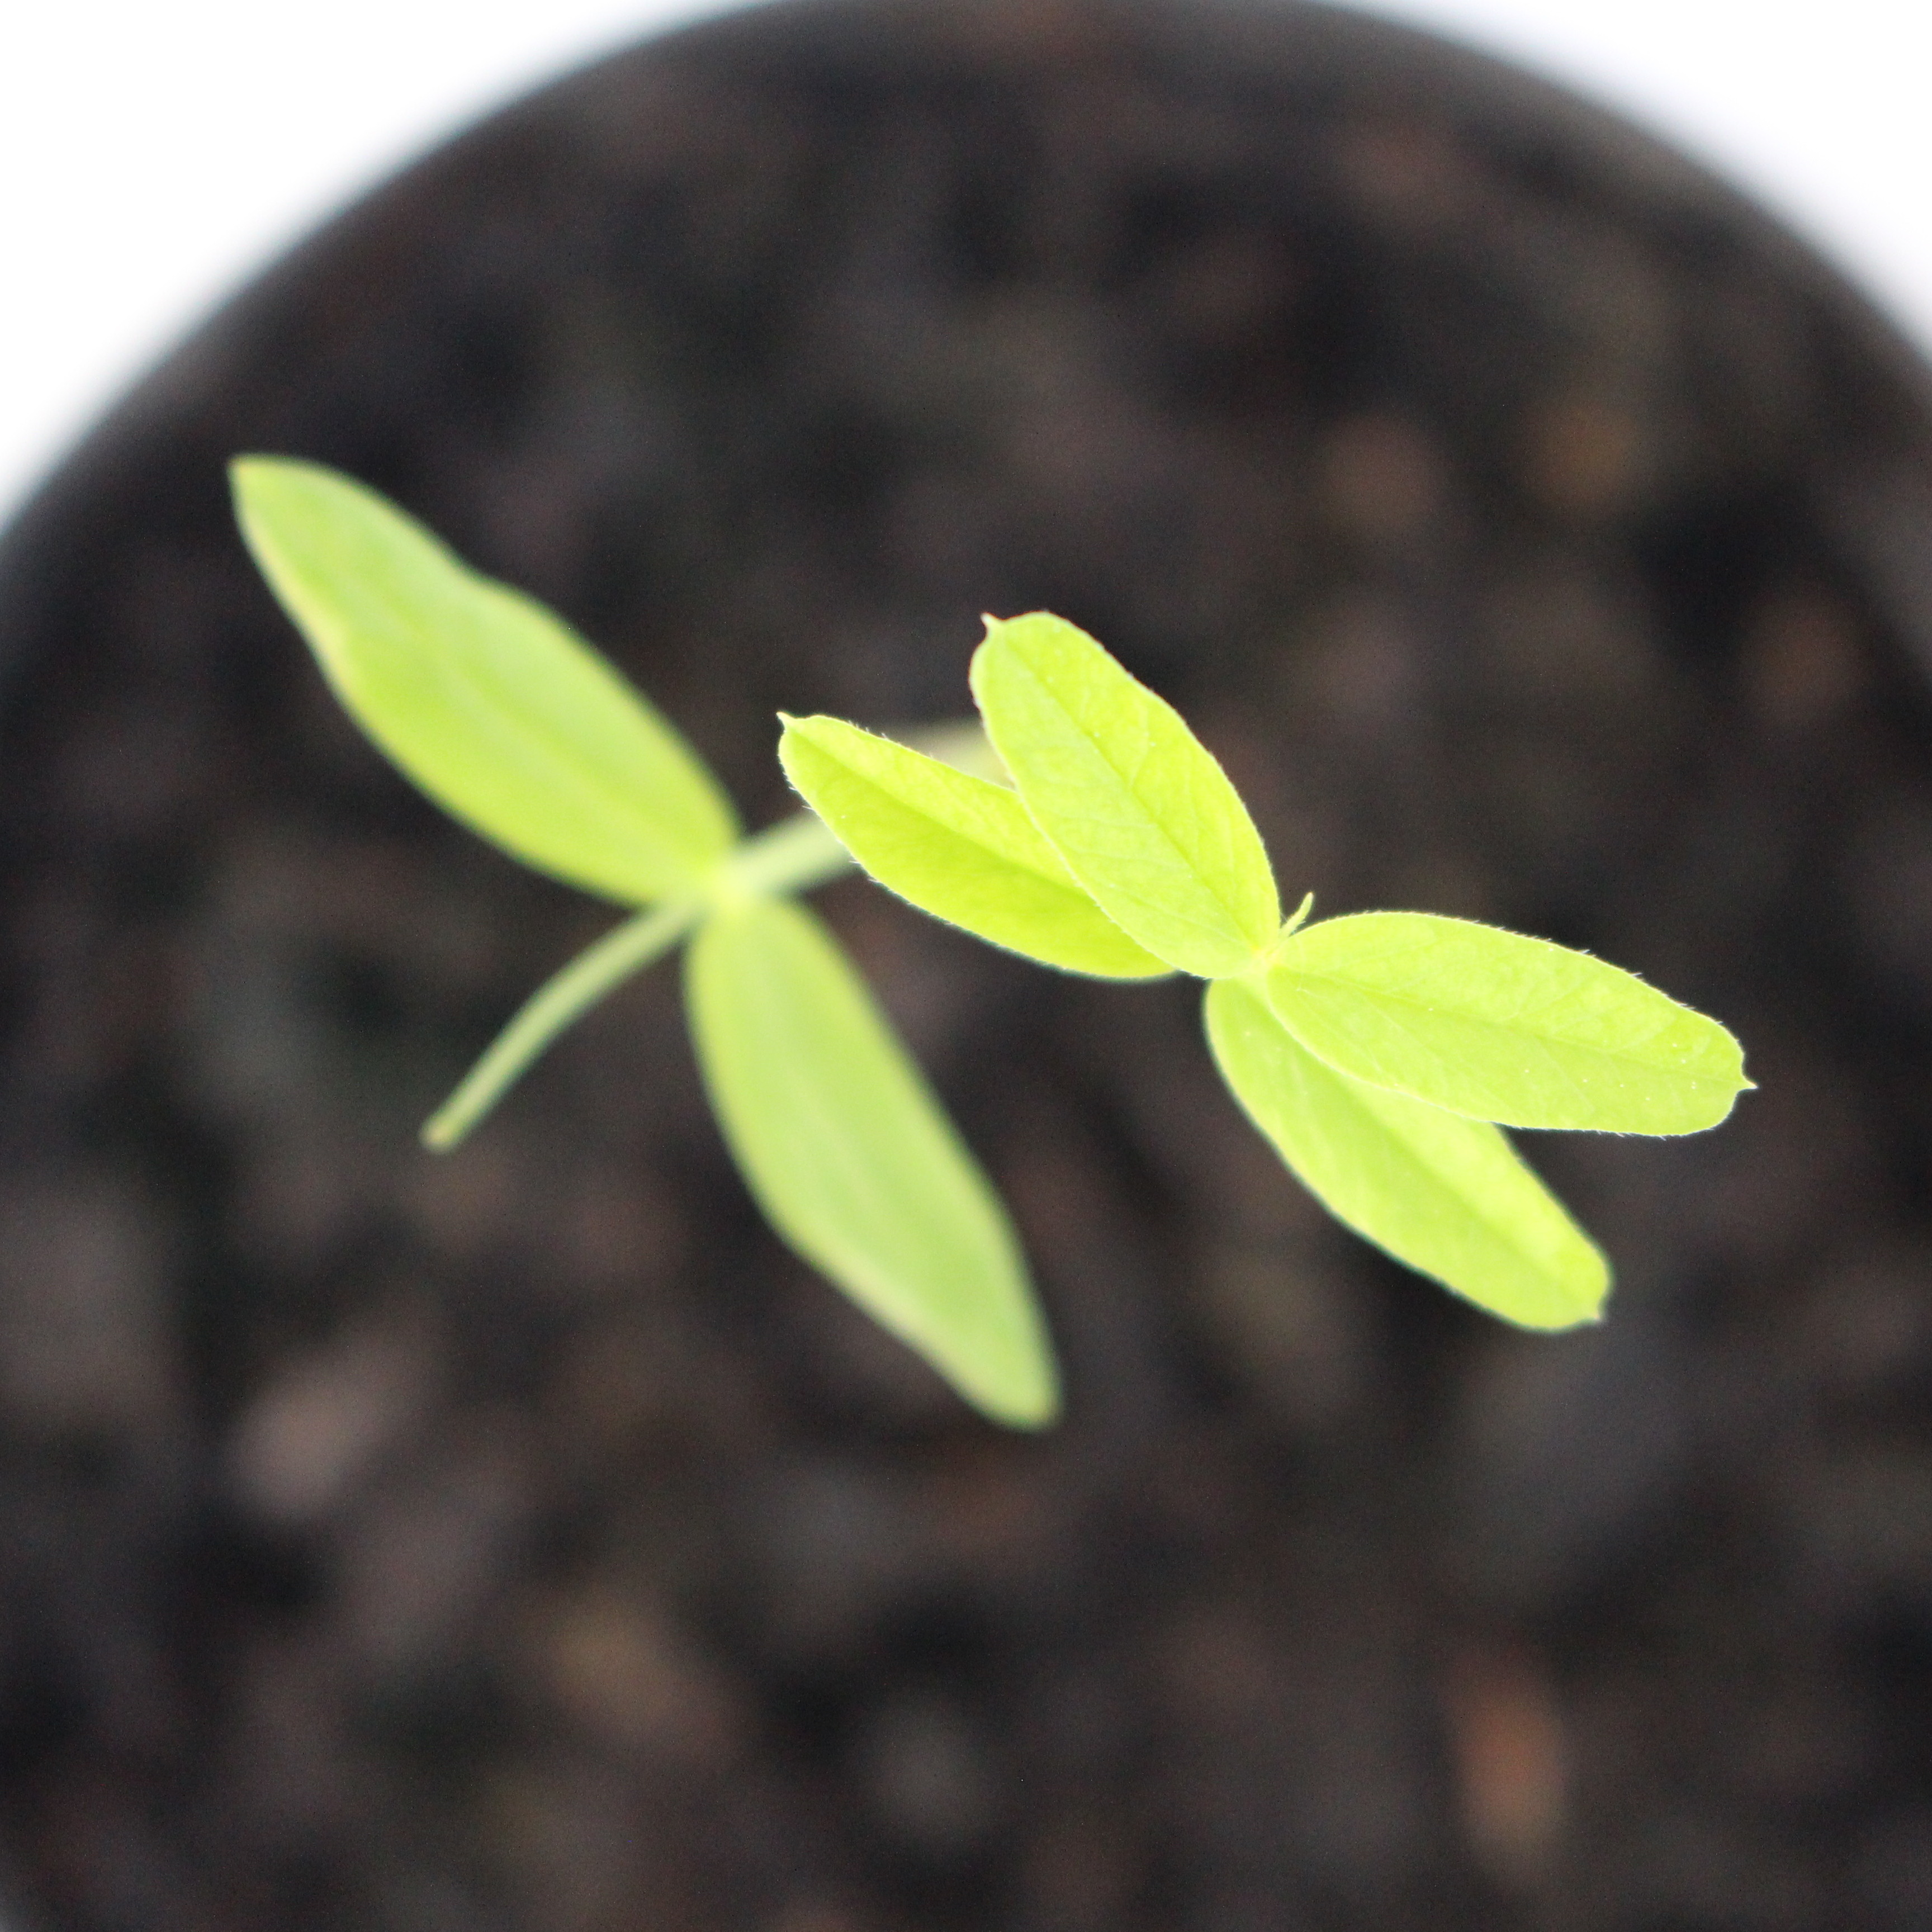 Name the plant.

Vicia sativa
